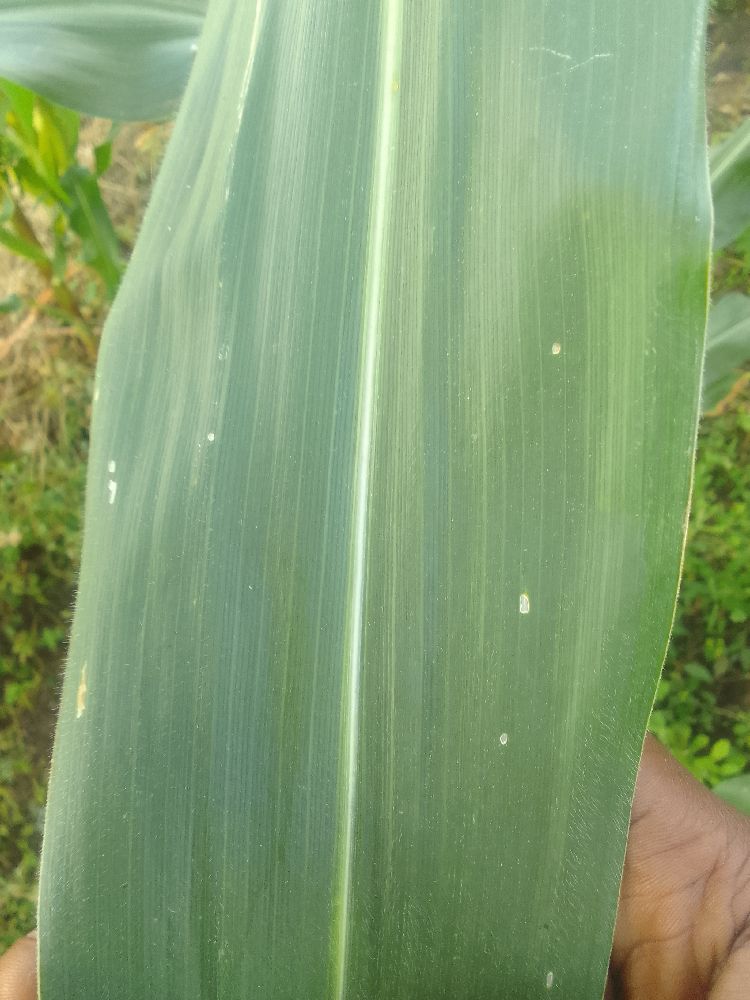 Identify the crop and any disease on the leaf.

maize, healthy
